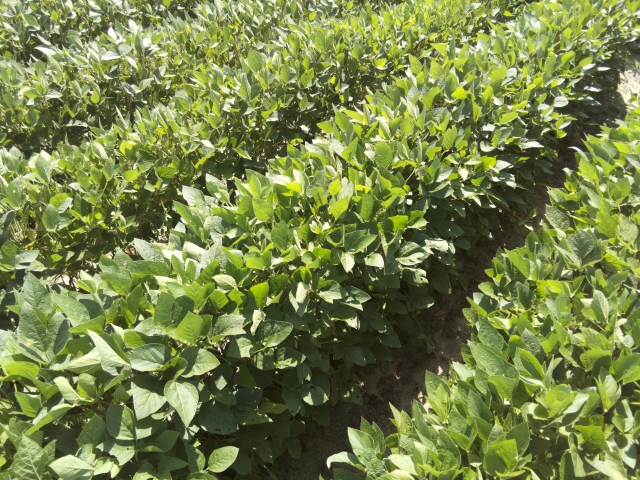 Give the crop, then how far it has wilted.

soybean, leaves with no wilting
